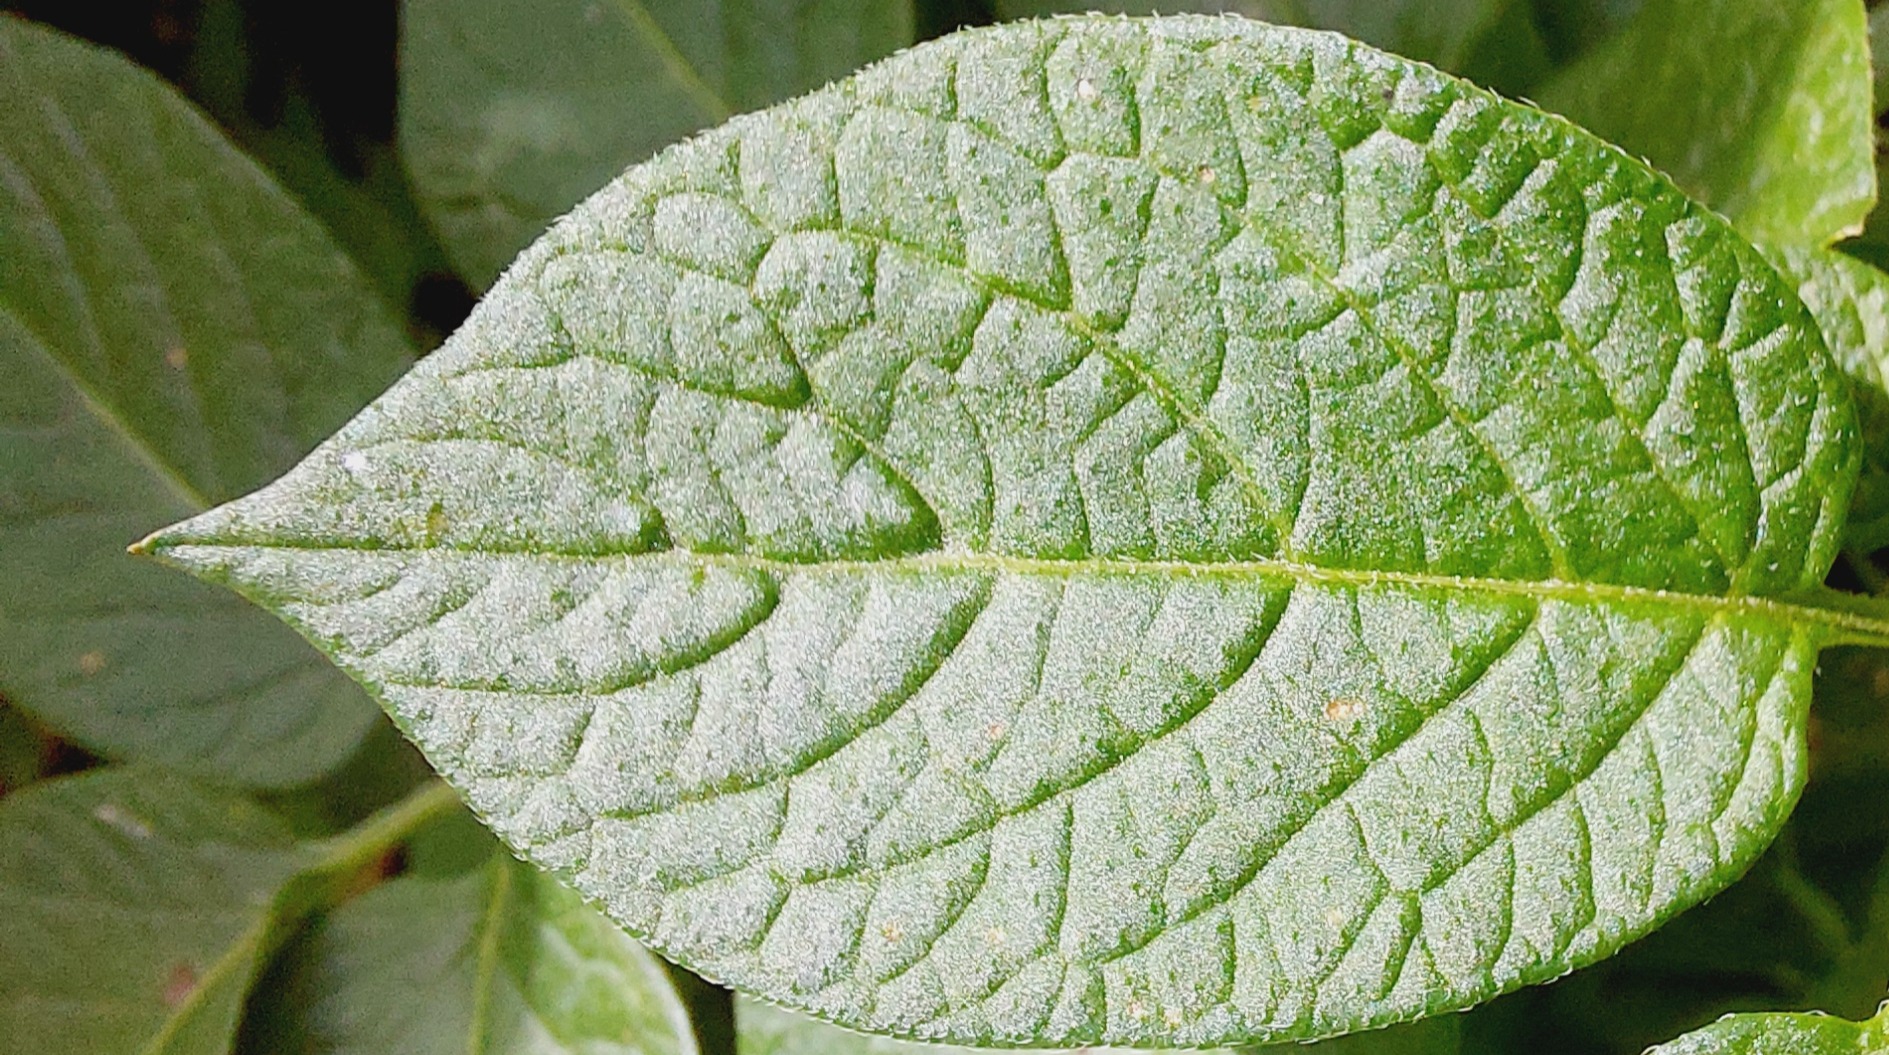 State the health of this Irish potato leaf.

healthy
